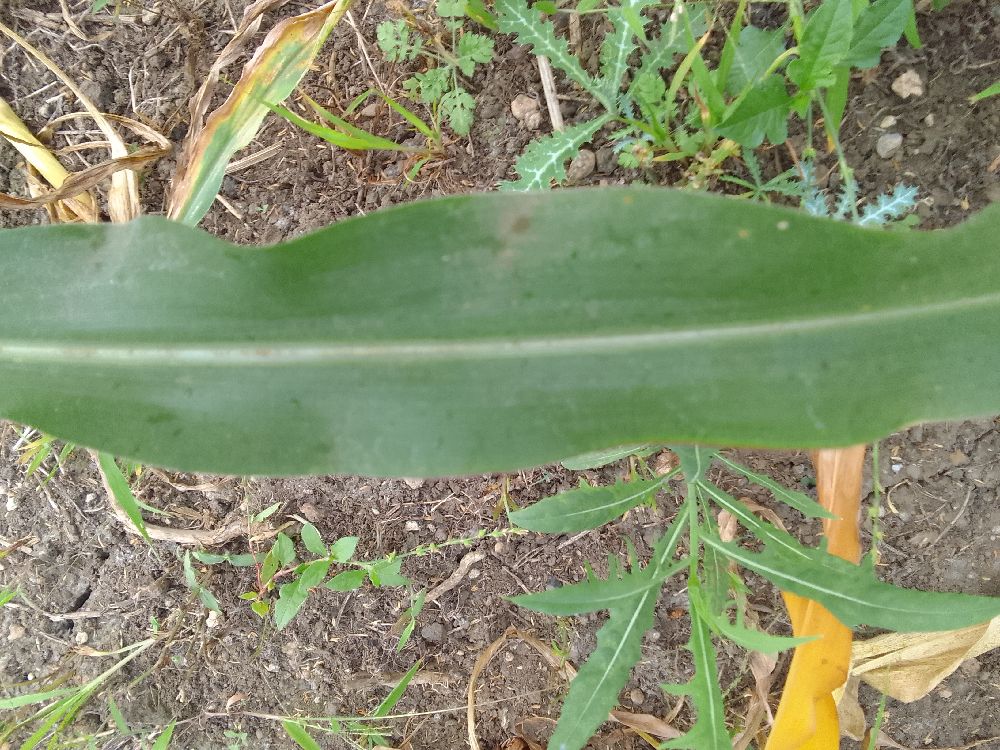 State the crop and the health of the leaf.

maize, healthy
